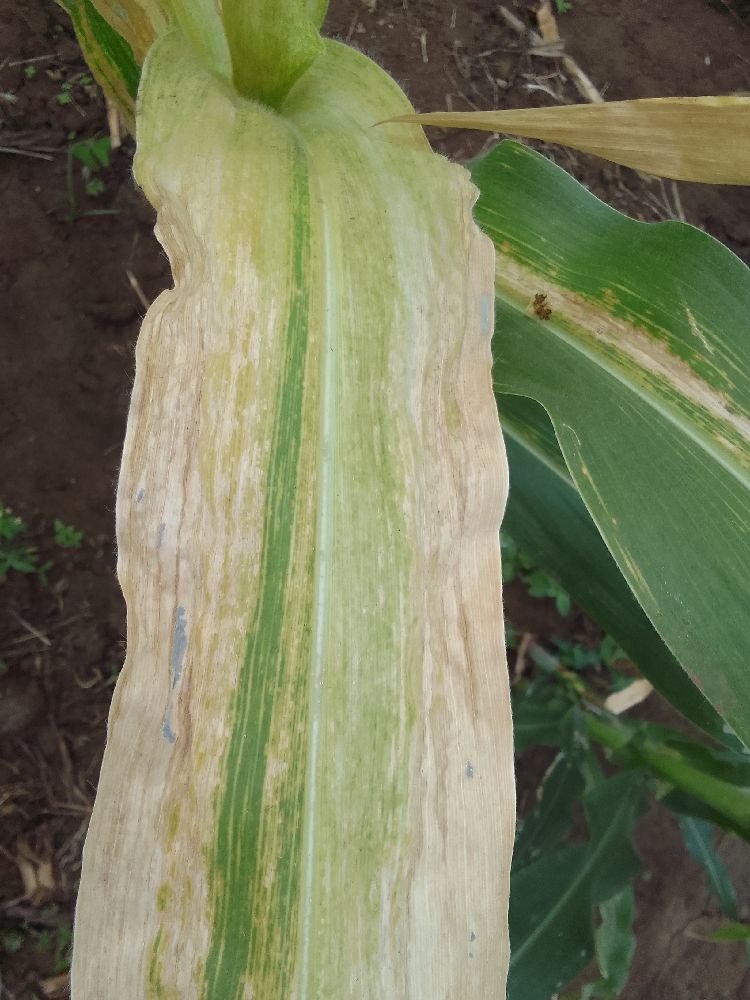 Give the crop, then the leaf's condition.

maize, maize lethal necrosis
